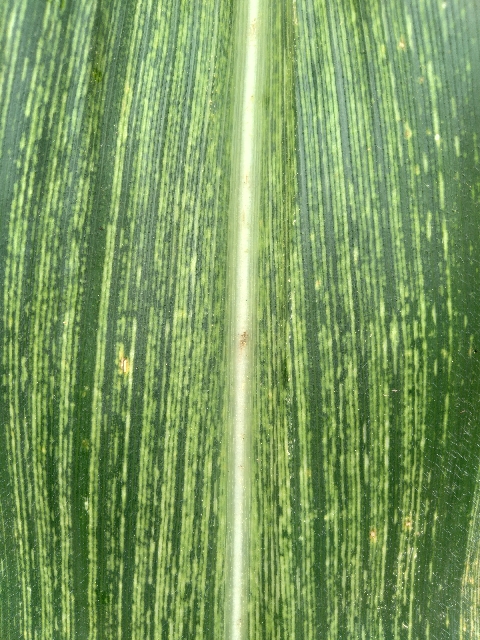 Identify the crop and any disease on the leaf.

maize, maize streak virus
